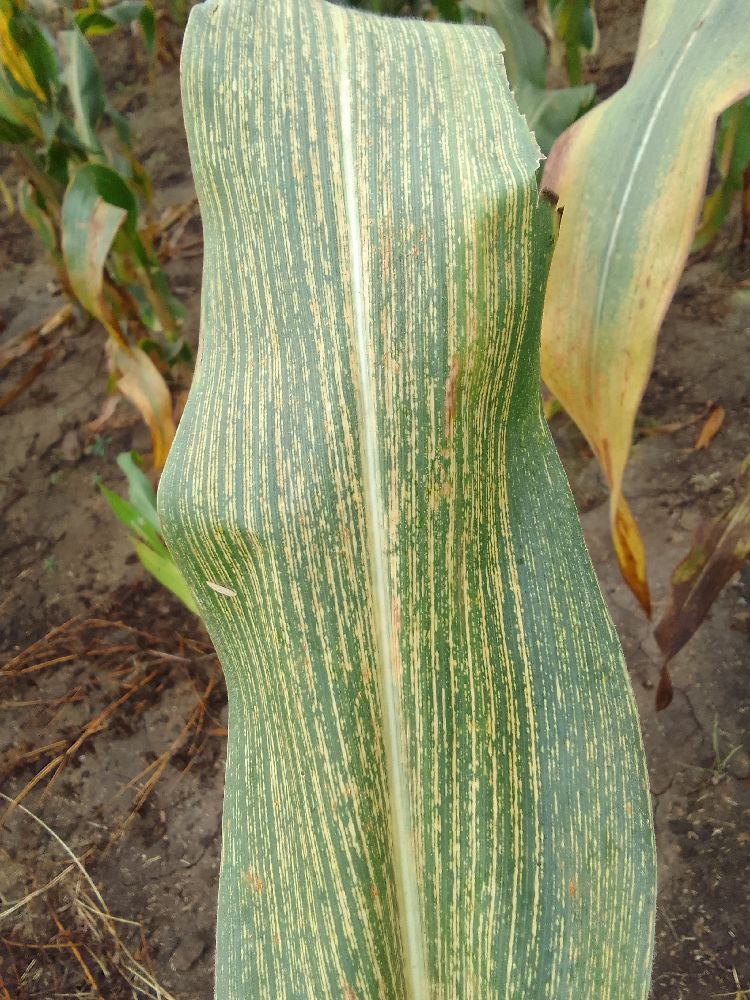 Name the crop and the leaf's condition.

maize, maize streak virus
